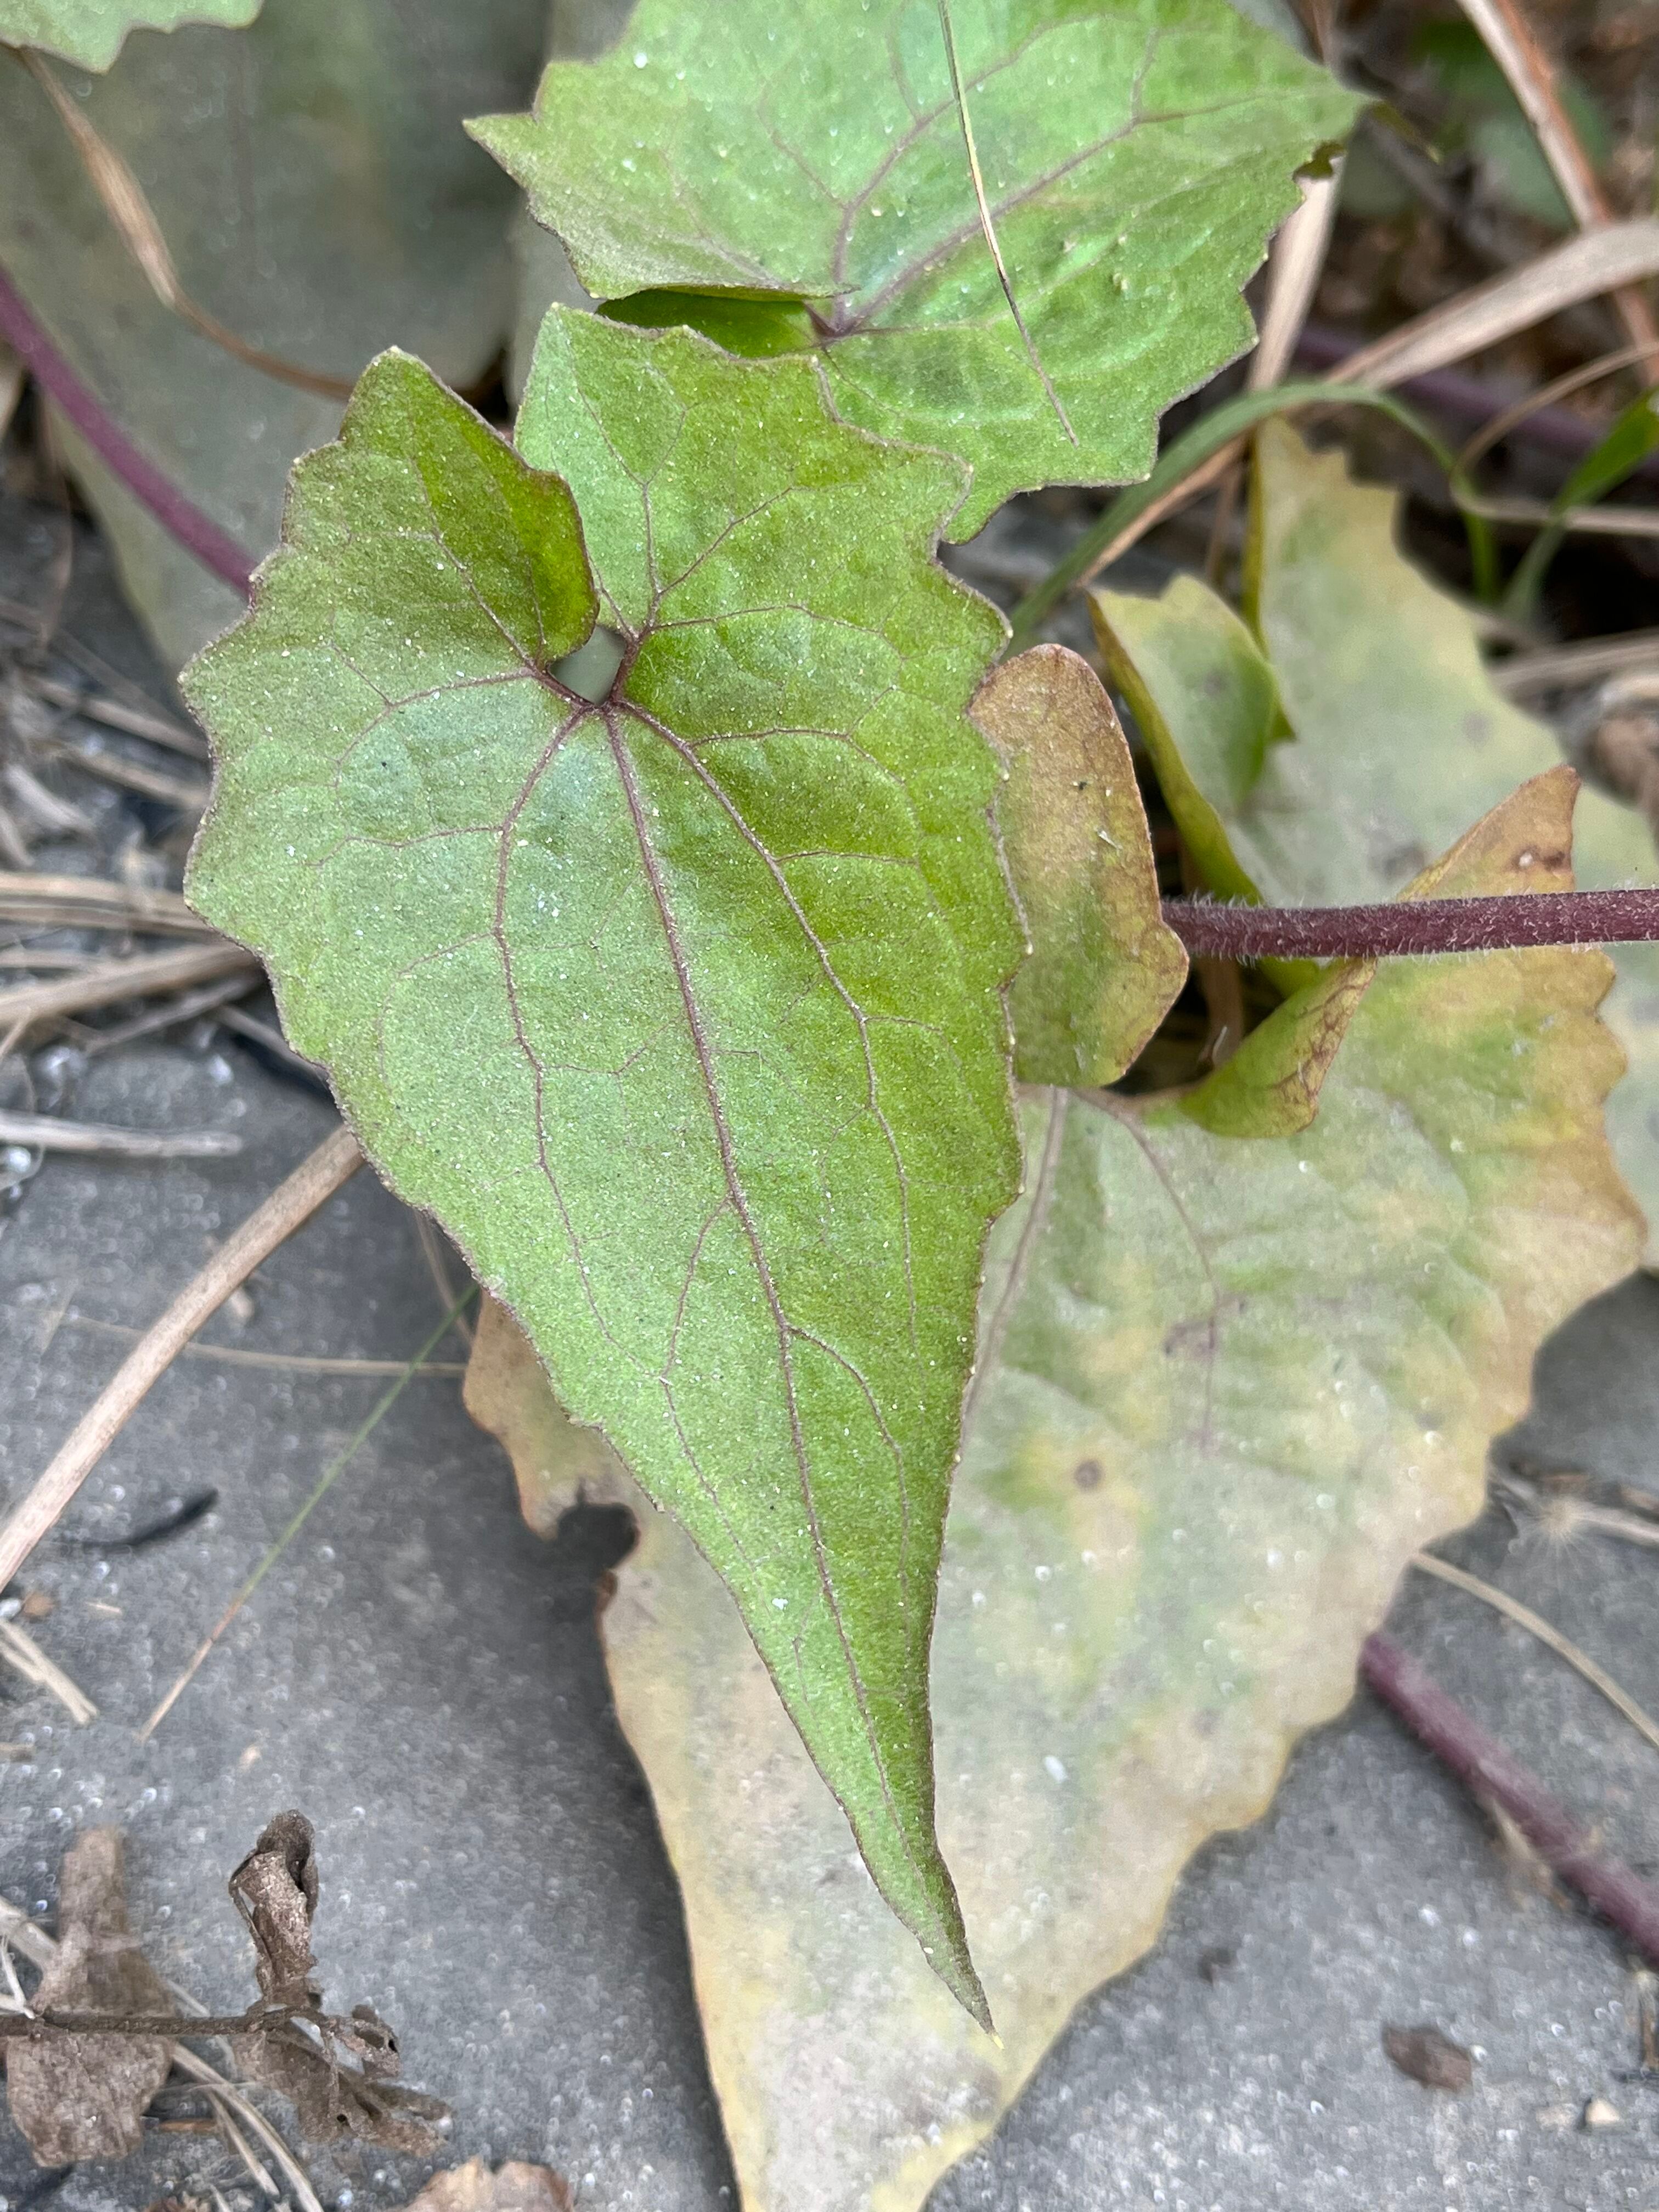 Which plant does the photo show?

bitter vine
